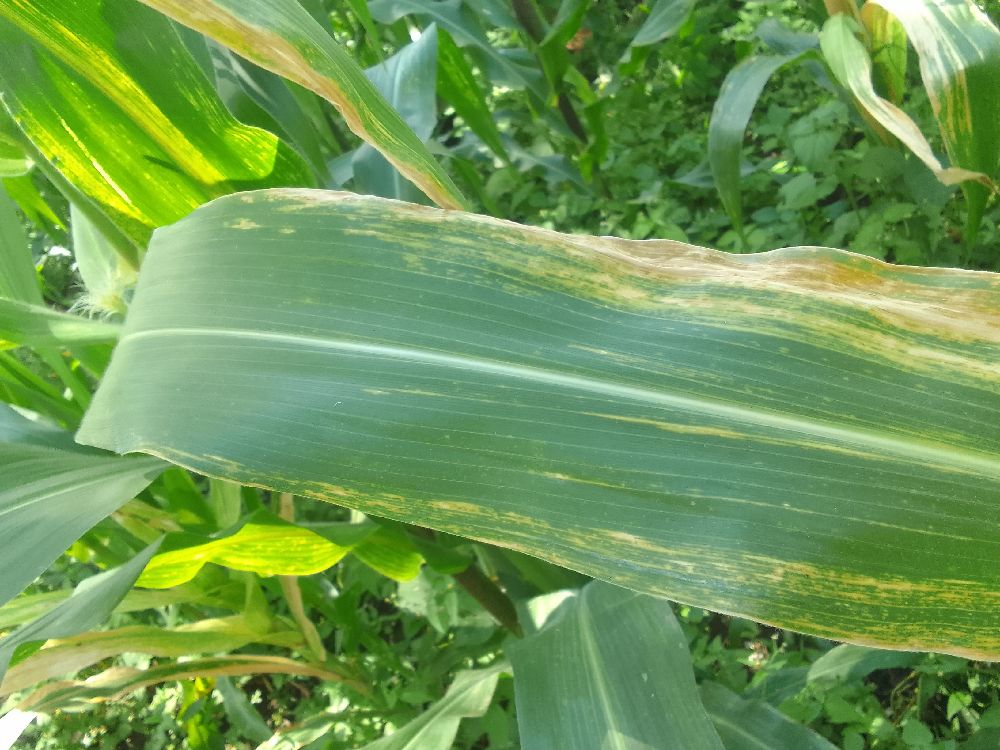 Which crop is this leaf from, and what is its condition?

maize, maize lethal necrosis
